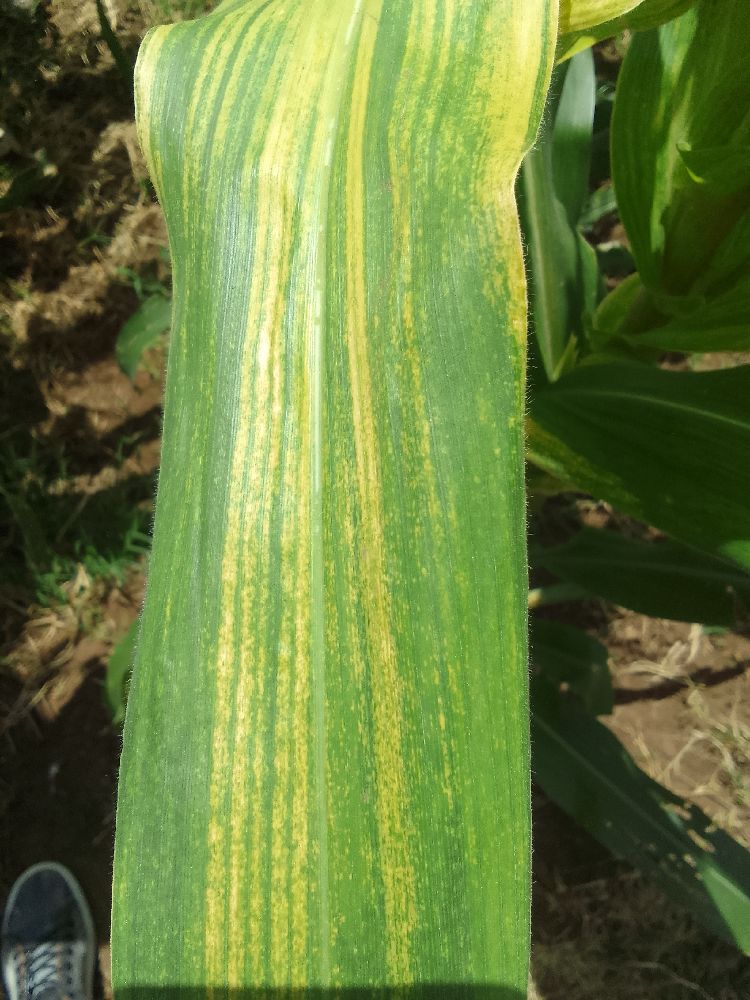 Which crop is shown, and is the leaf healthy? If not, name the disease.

maize, maize lethal necrosis
